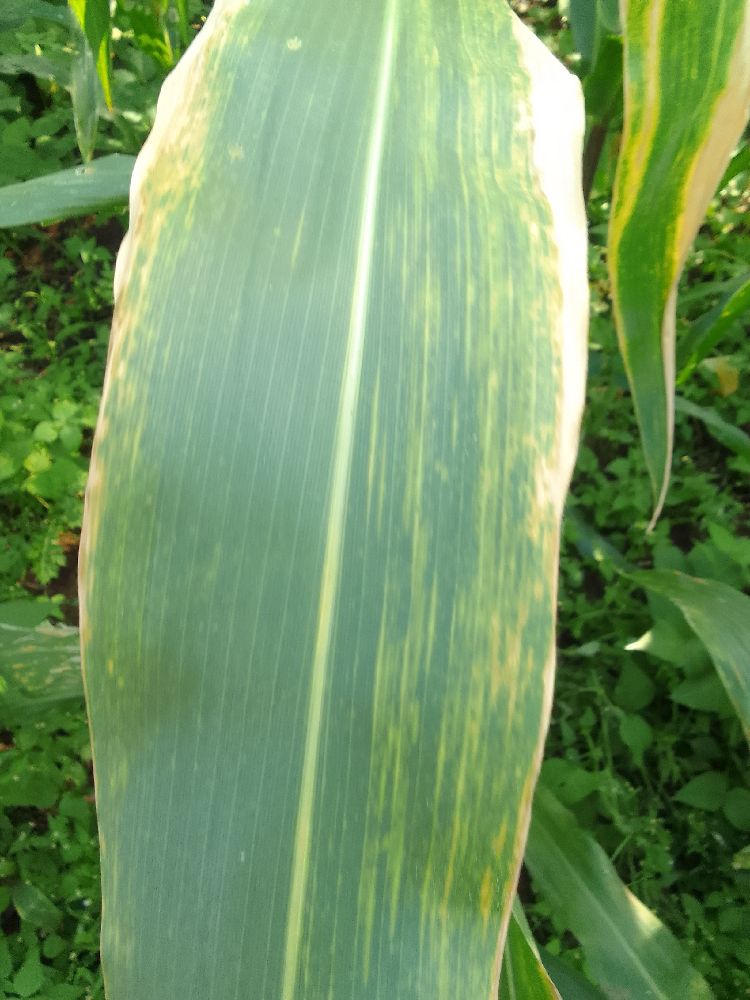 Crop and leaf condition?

maize, maize lethal necrosis
